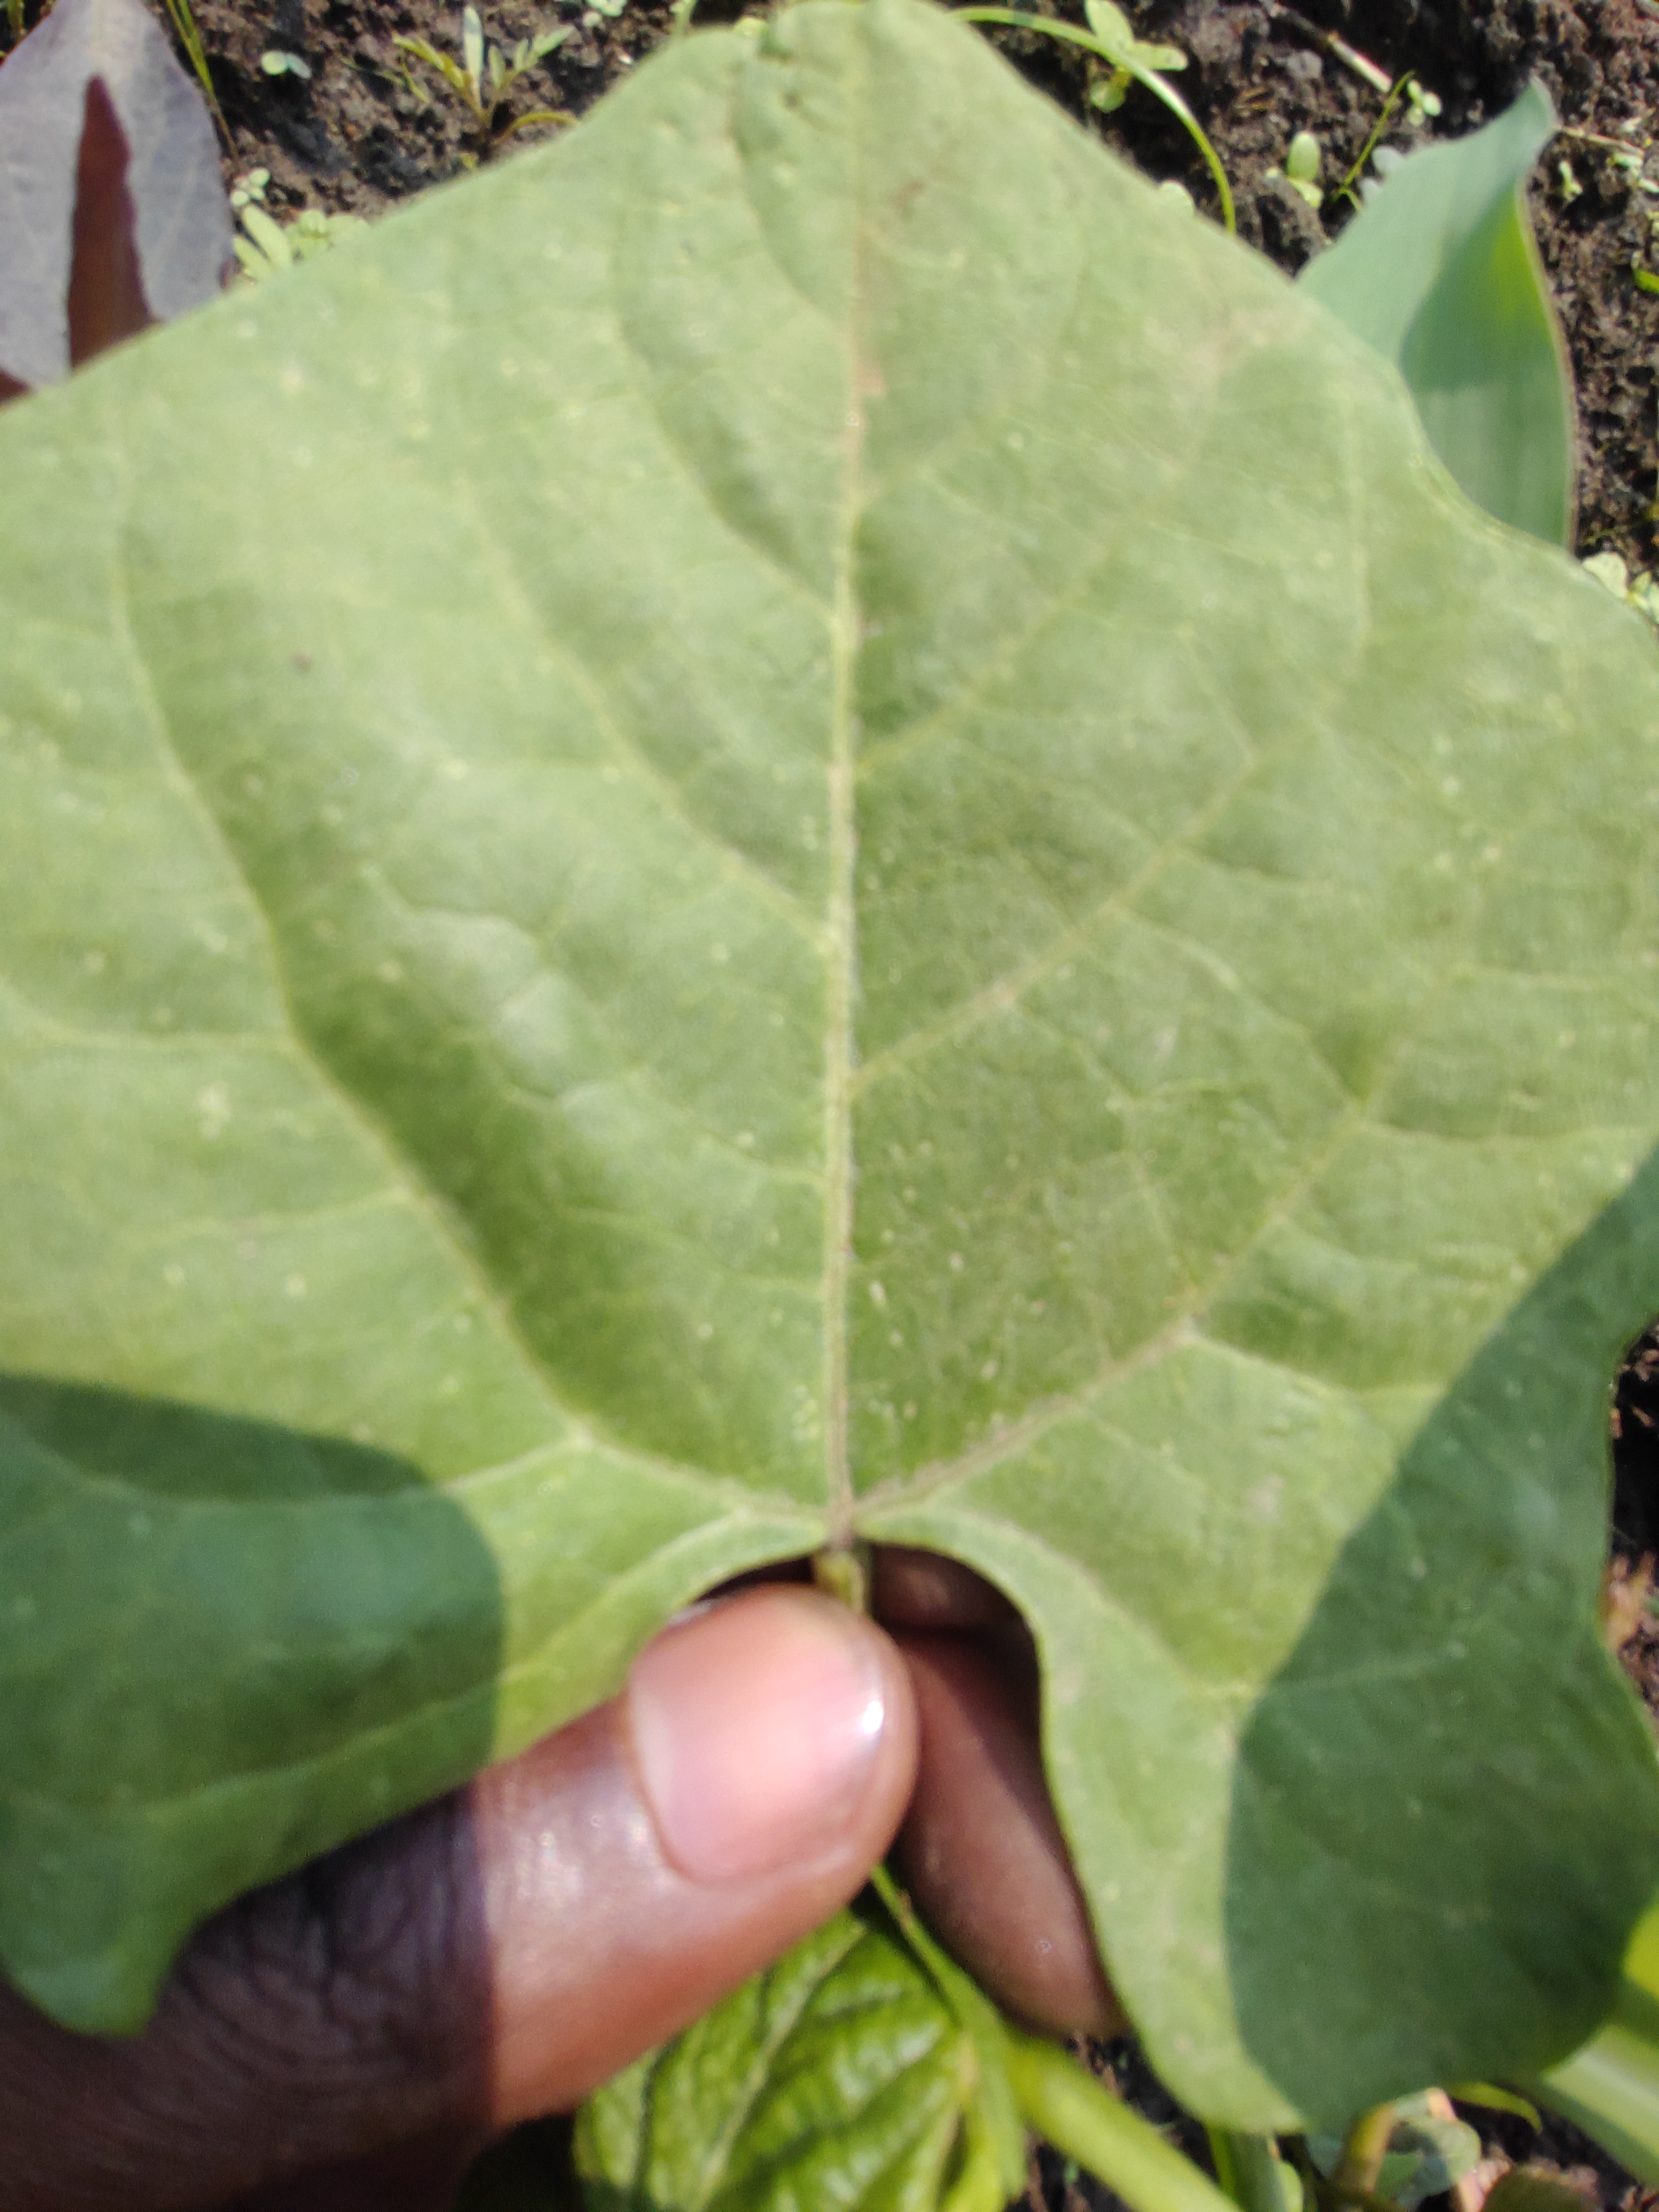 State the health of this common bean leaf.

healthy
